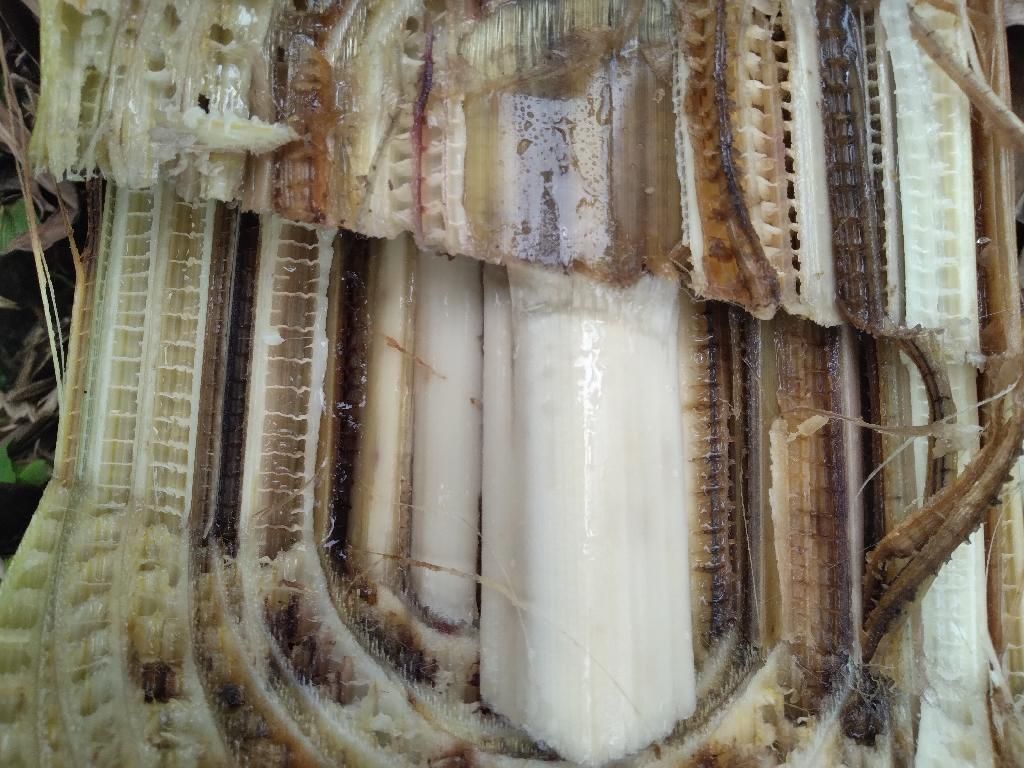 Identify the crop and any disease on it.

banana, fusarium wilt race 1
